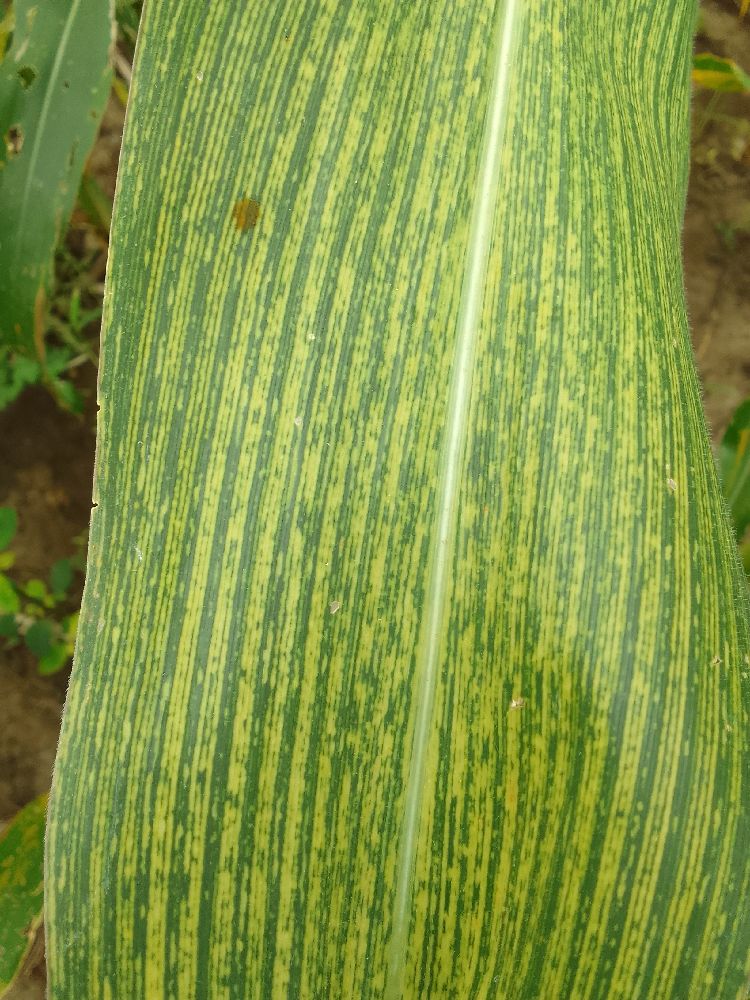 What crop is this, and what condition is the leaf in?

maize, maize streak virus
